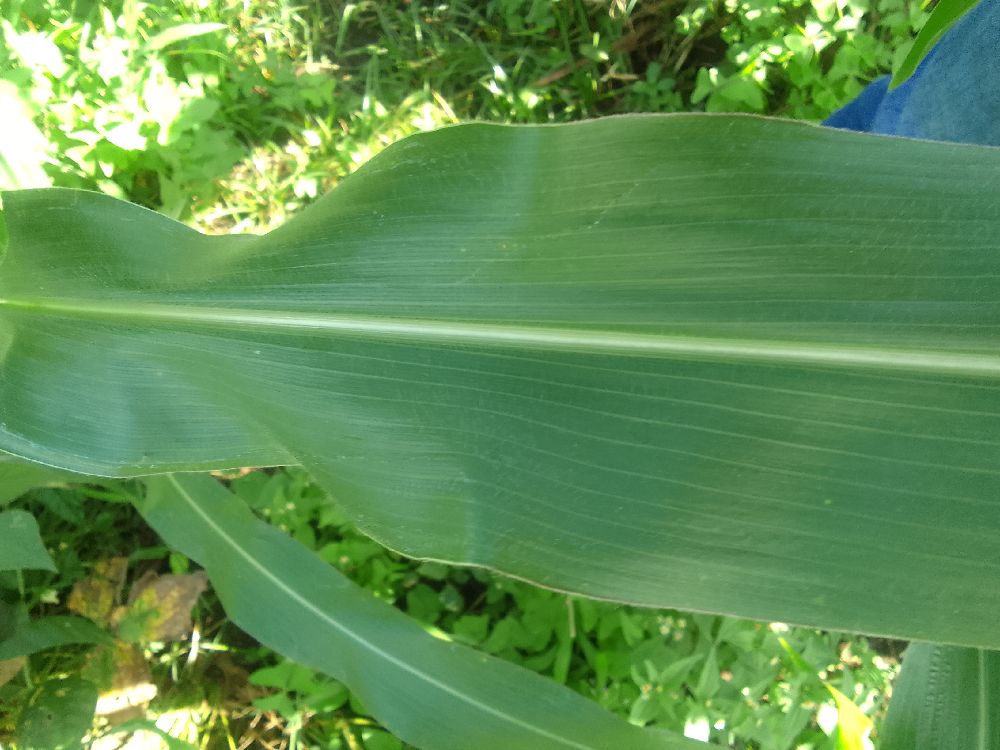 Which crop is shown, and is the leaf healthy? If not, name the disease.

maize, healthy
